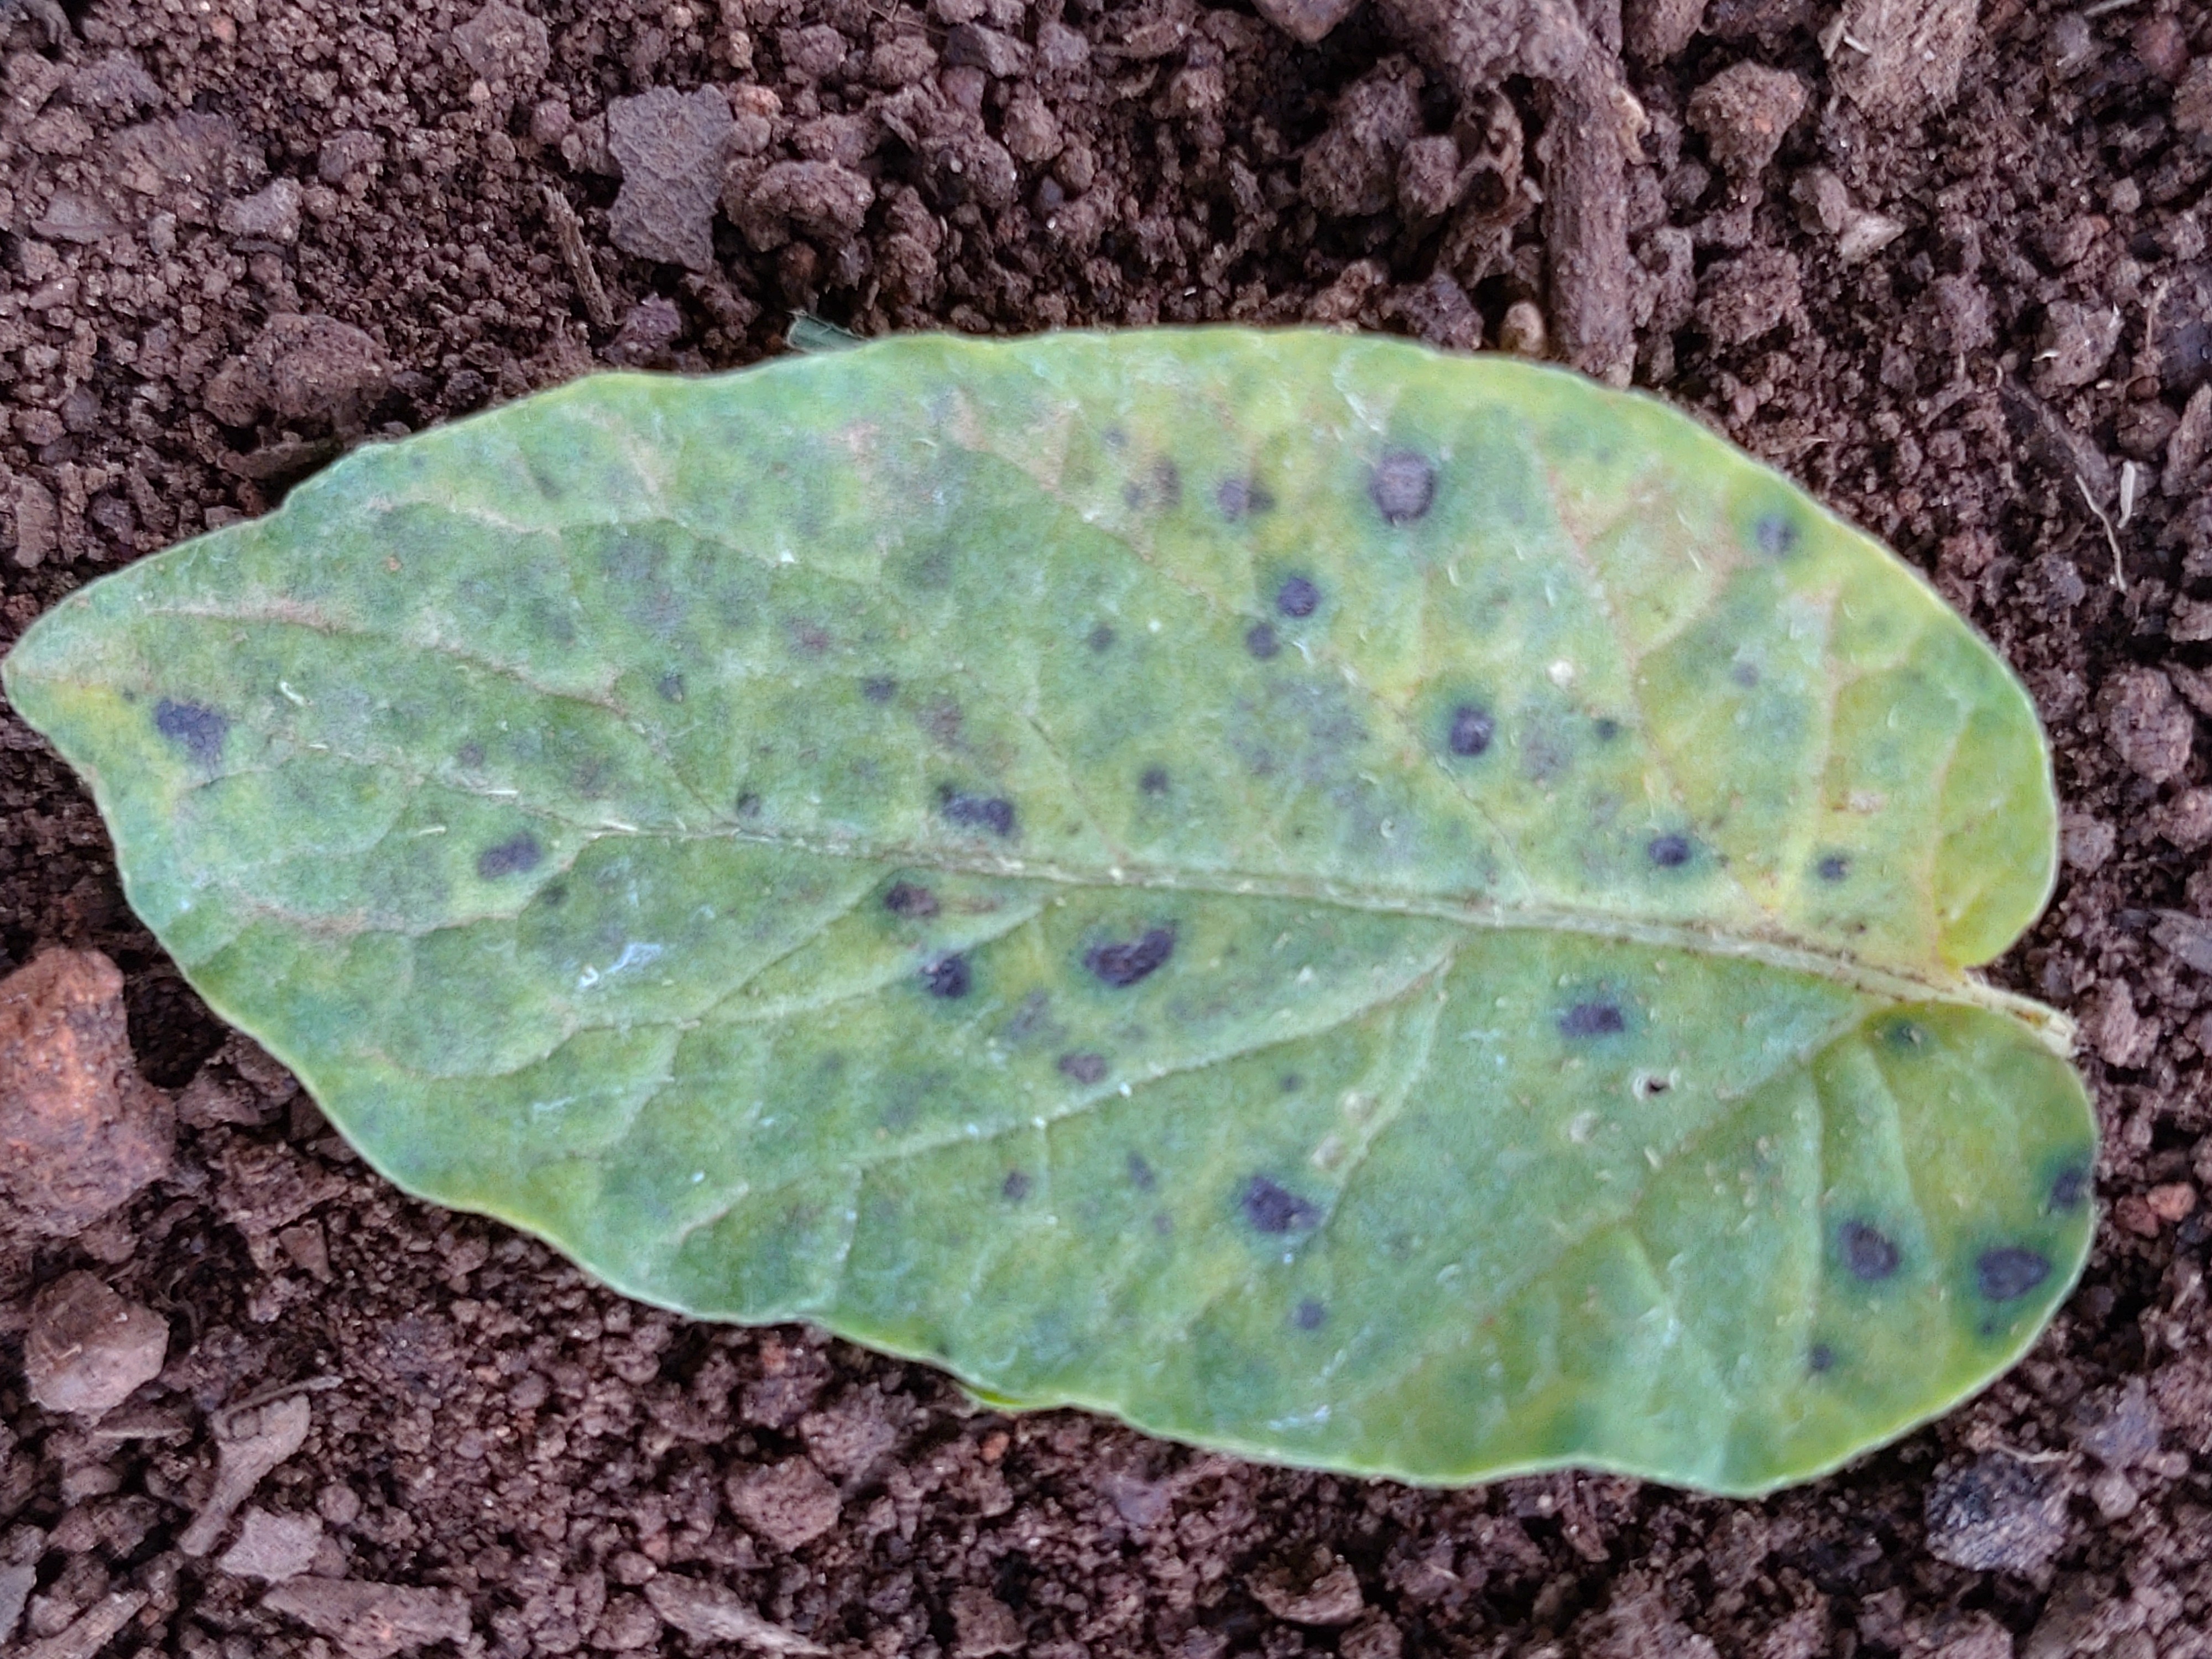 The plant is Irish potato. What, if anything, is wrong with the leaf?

late blight
